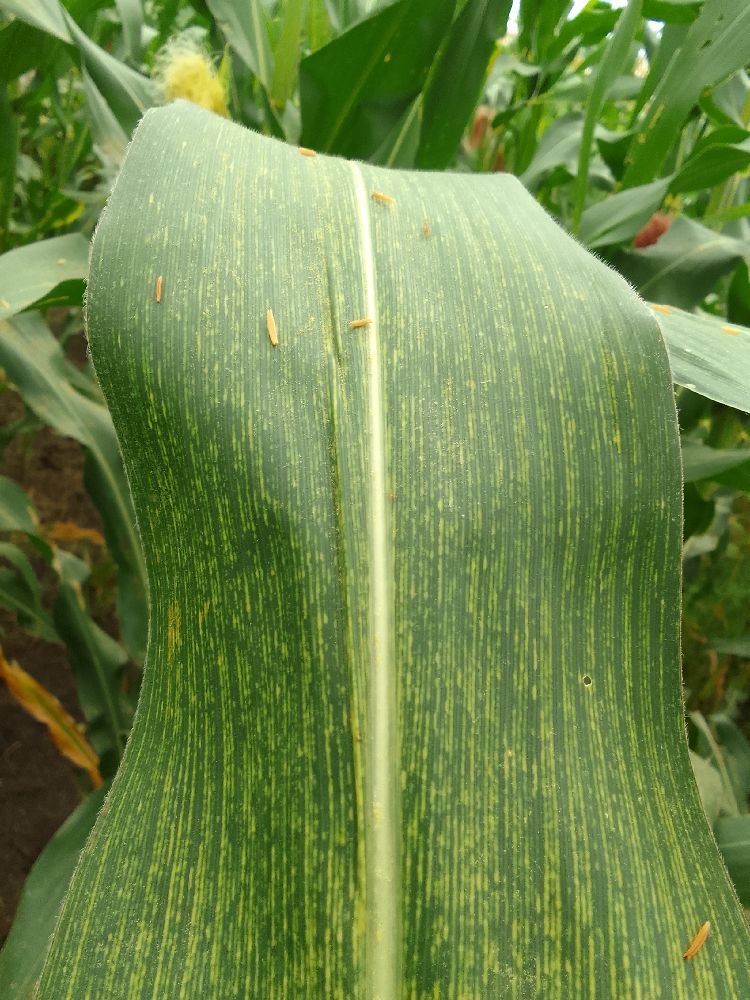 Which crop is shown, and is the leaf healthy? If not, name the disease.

maize, maize streak virus
